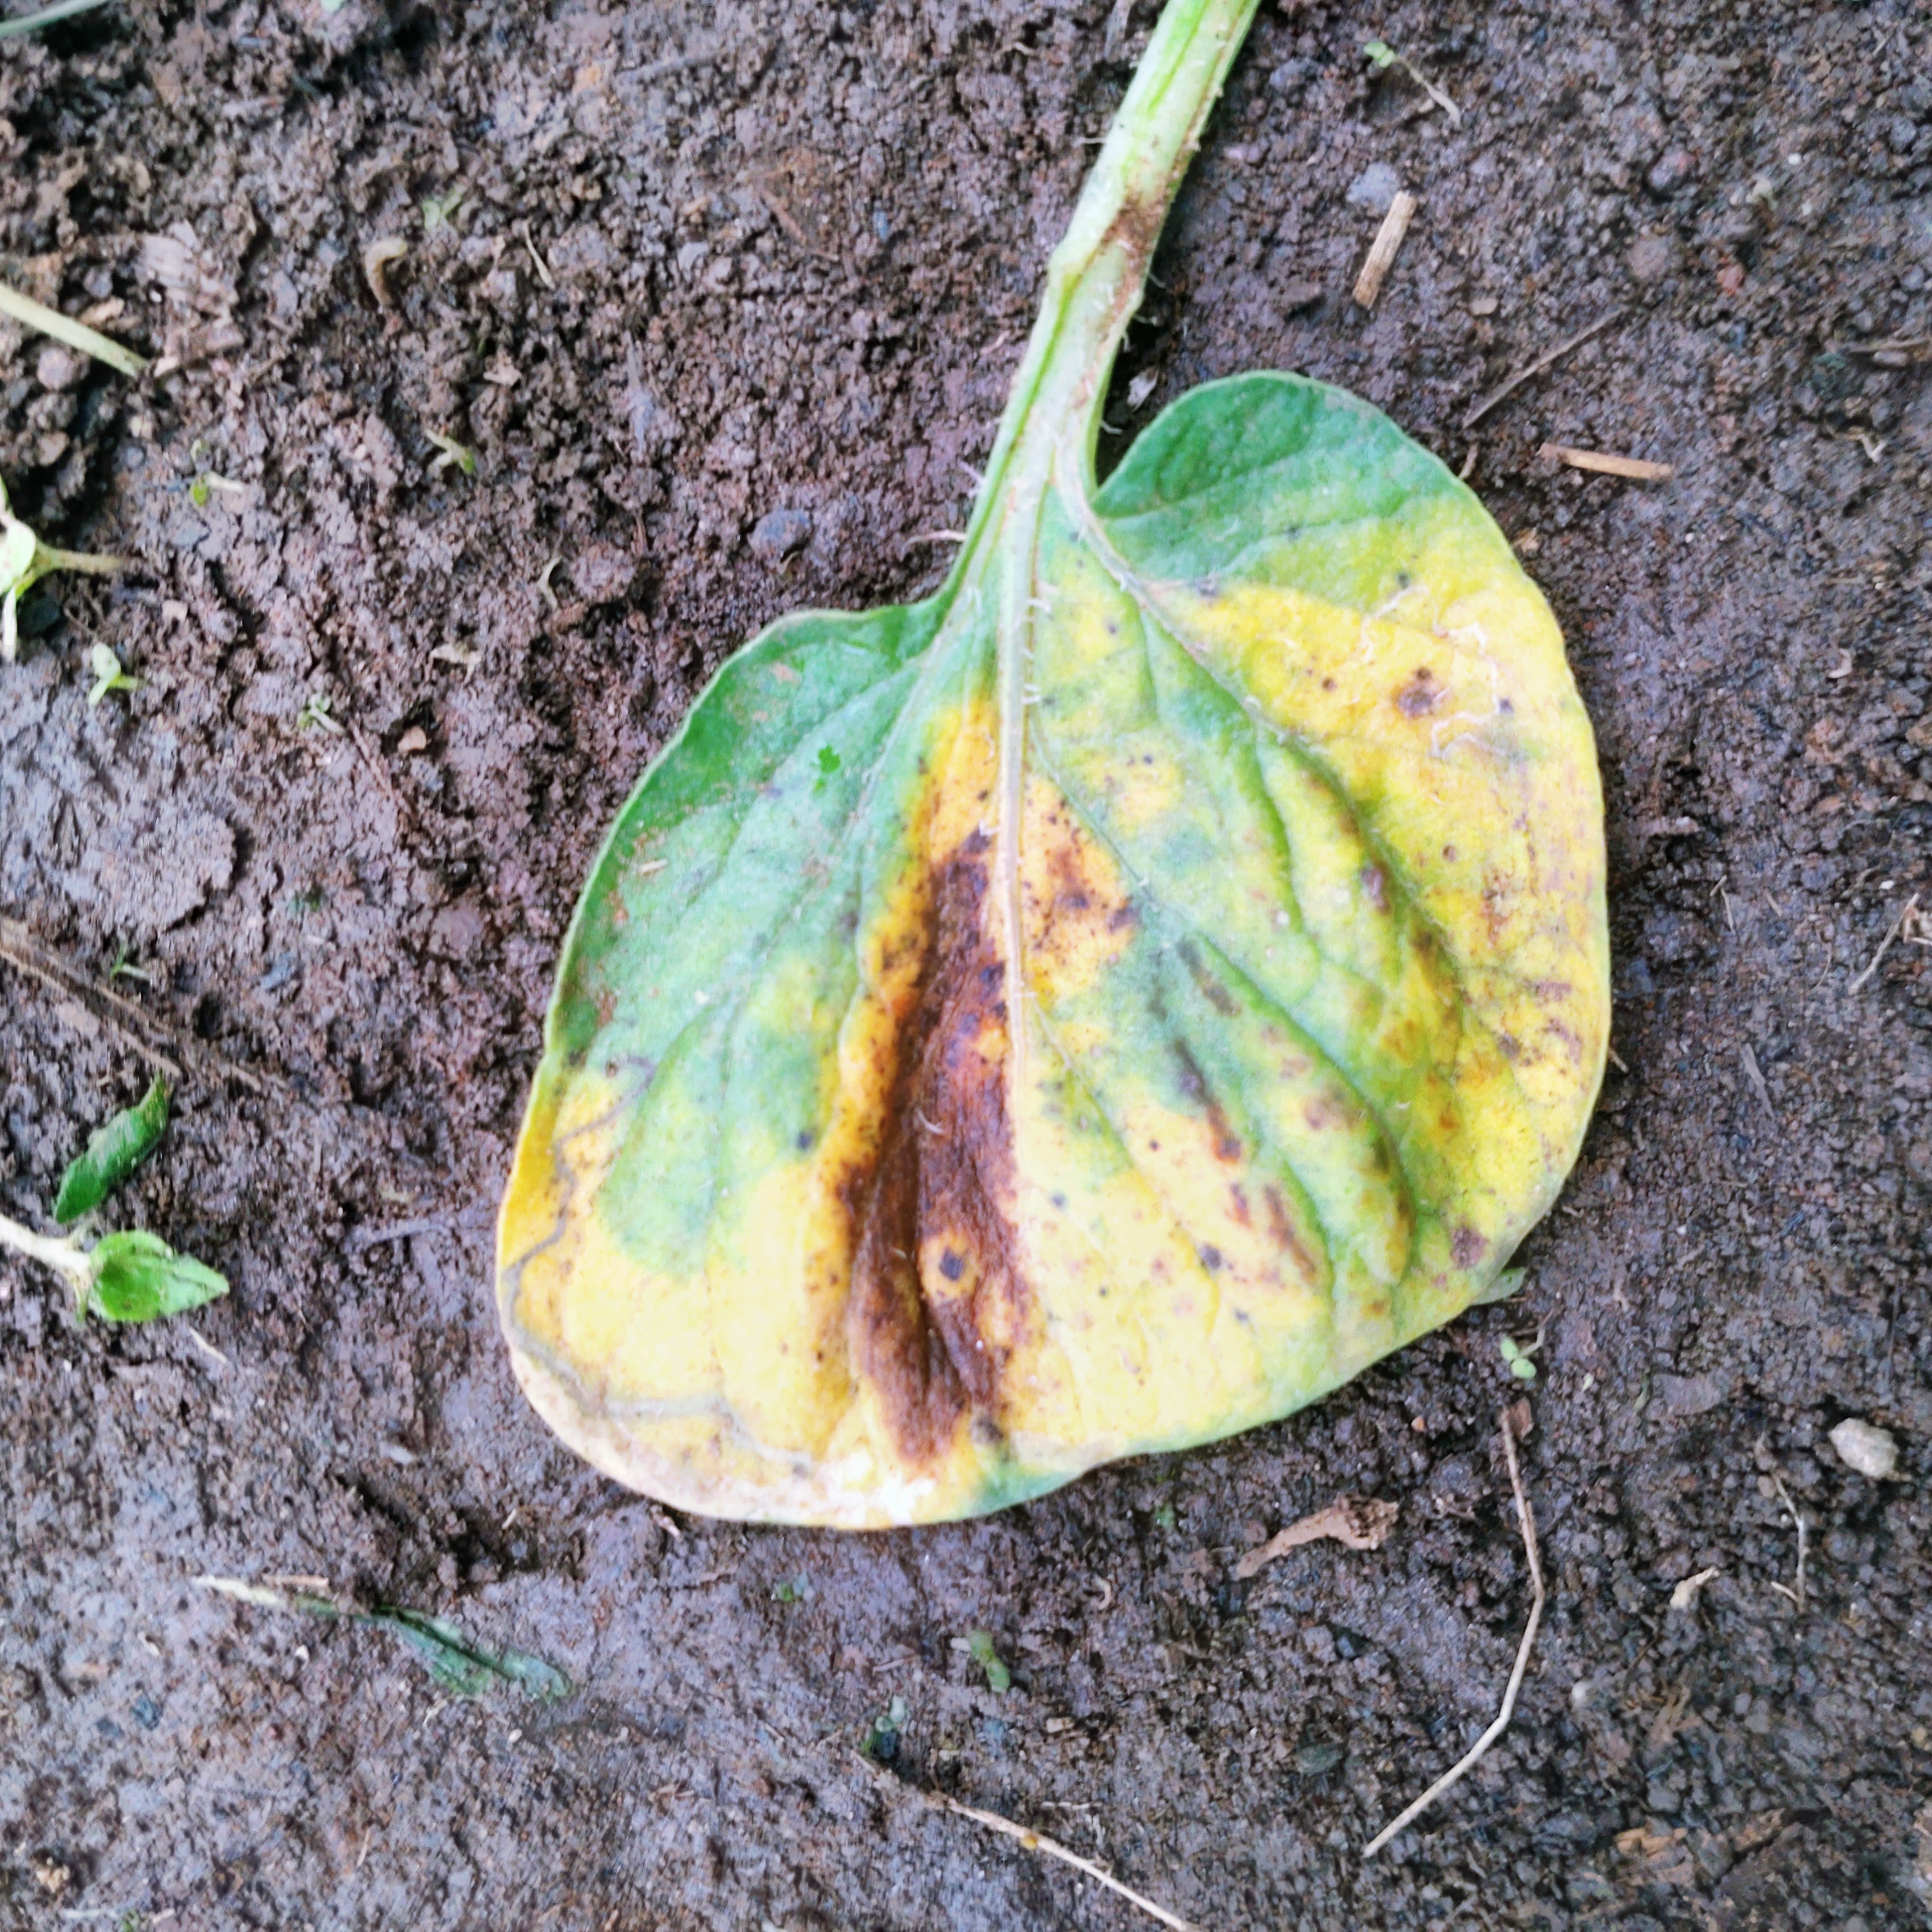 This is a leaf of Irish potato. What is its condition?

late blight
